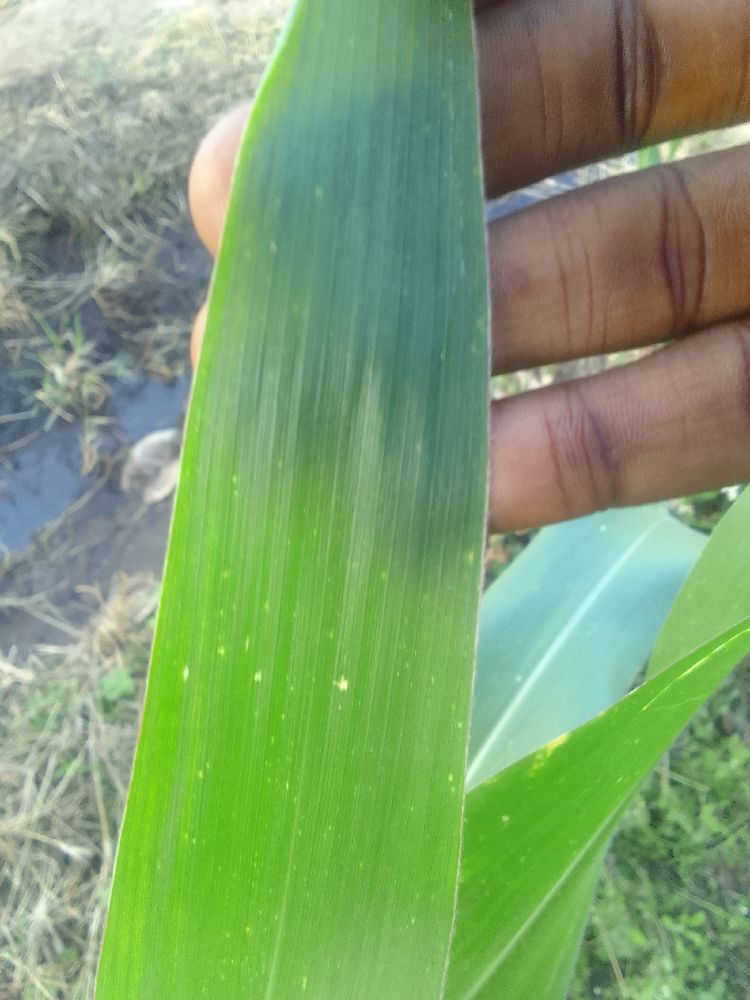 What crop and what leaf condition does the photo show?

maize, healthy
